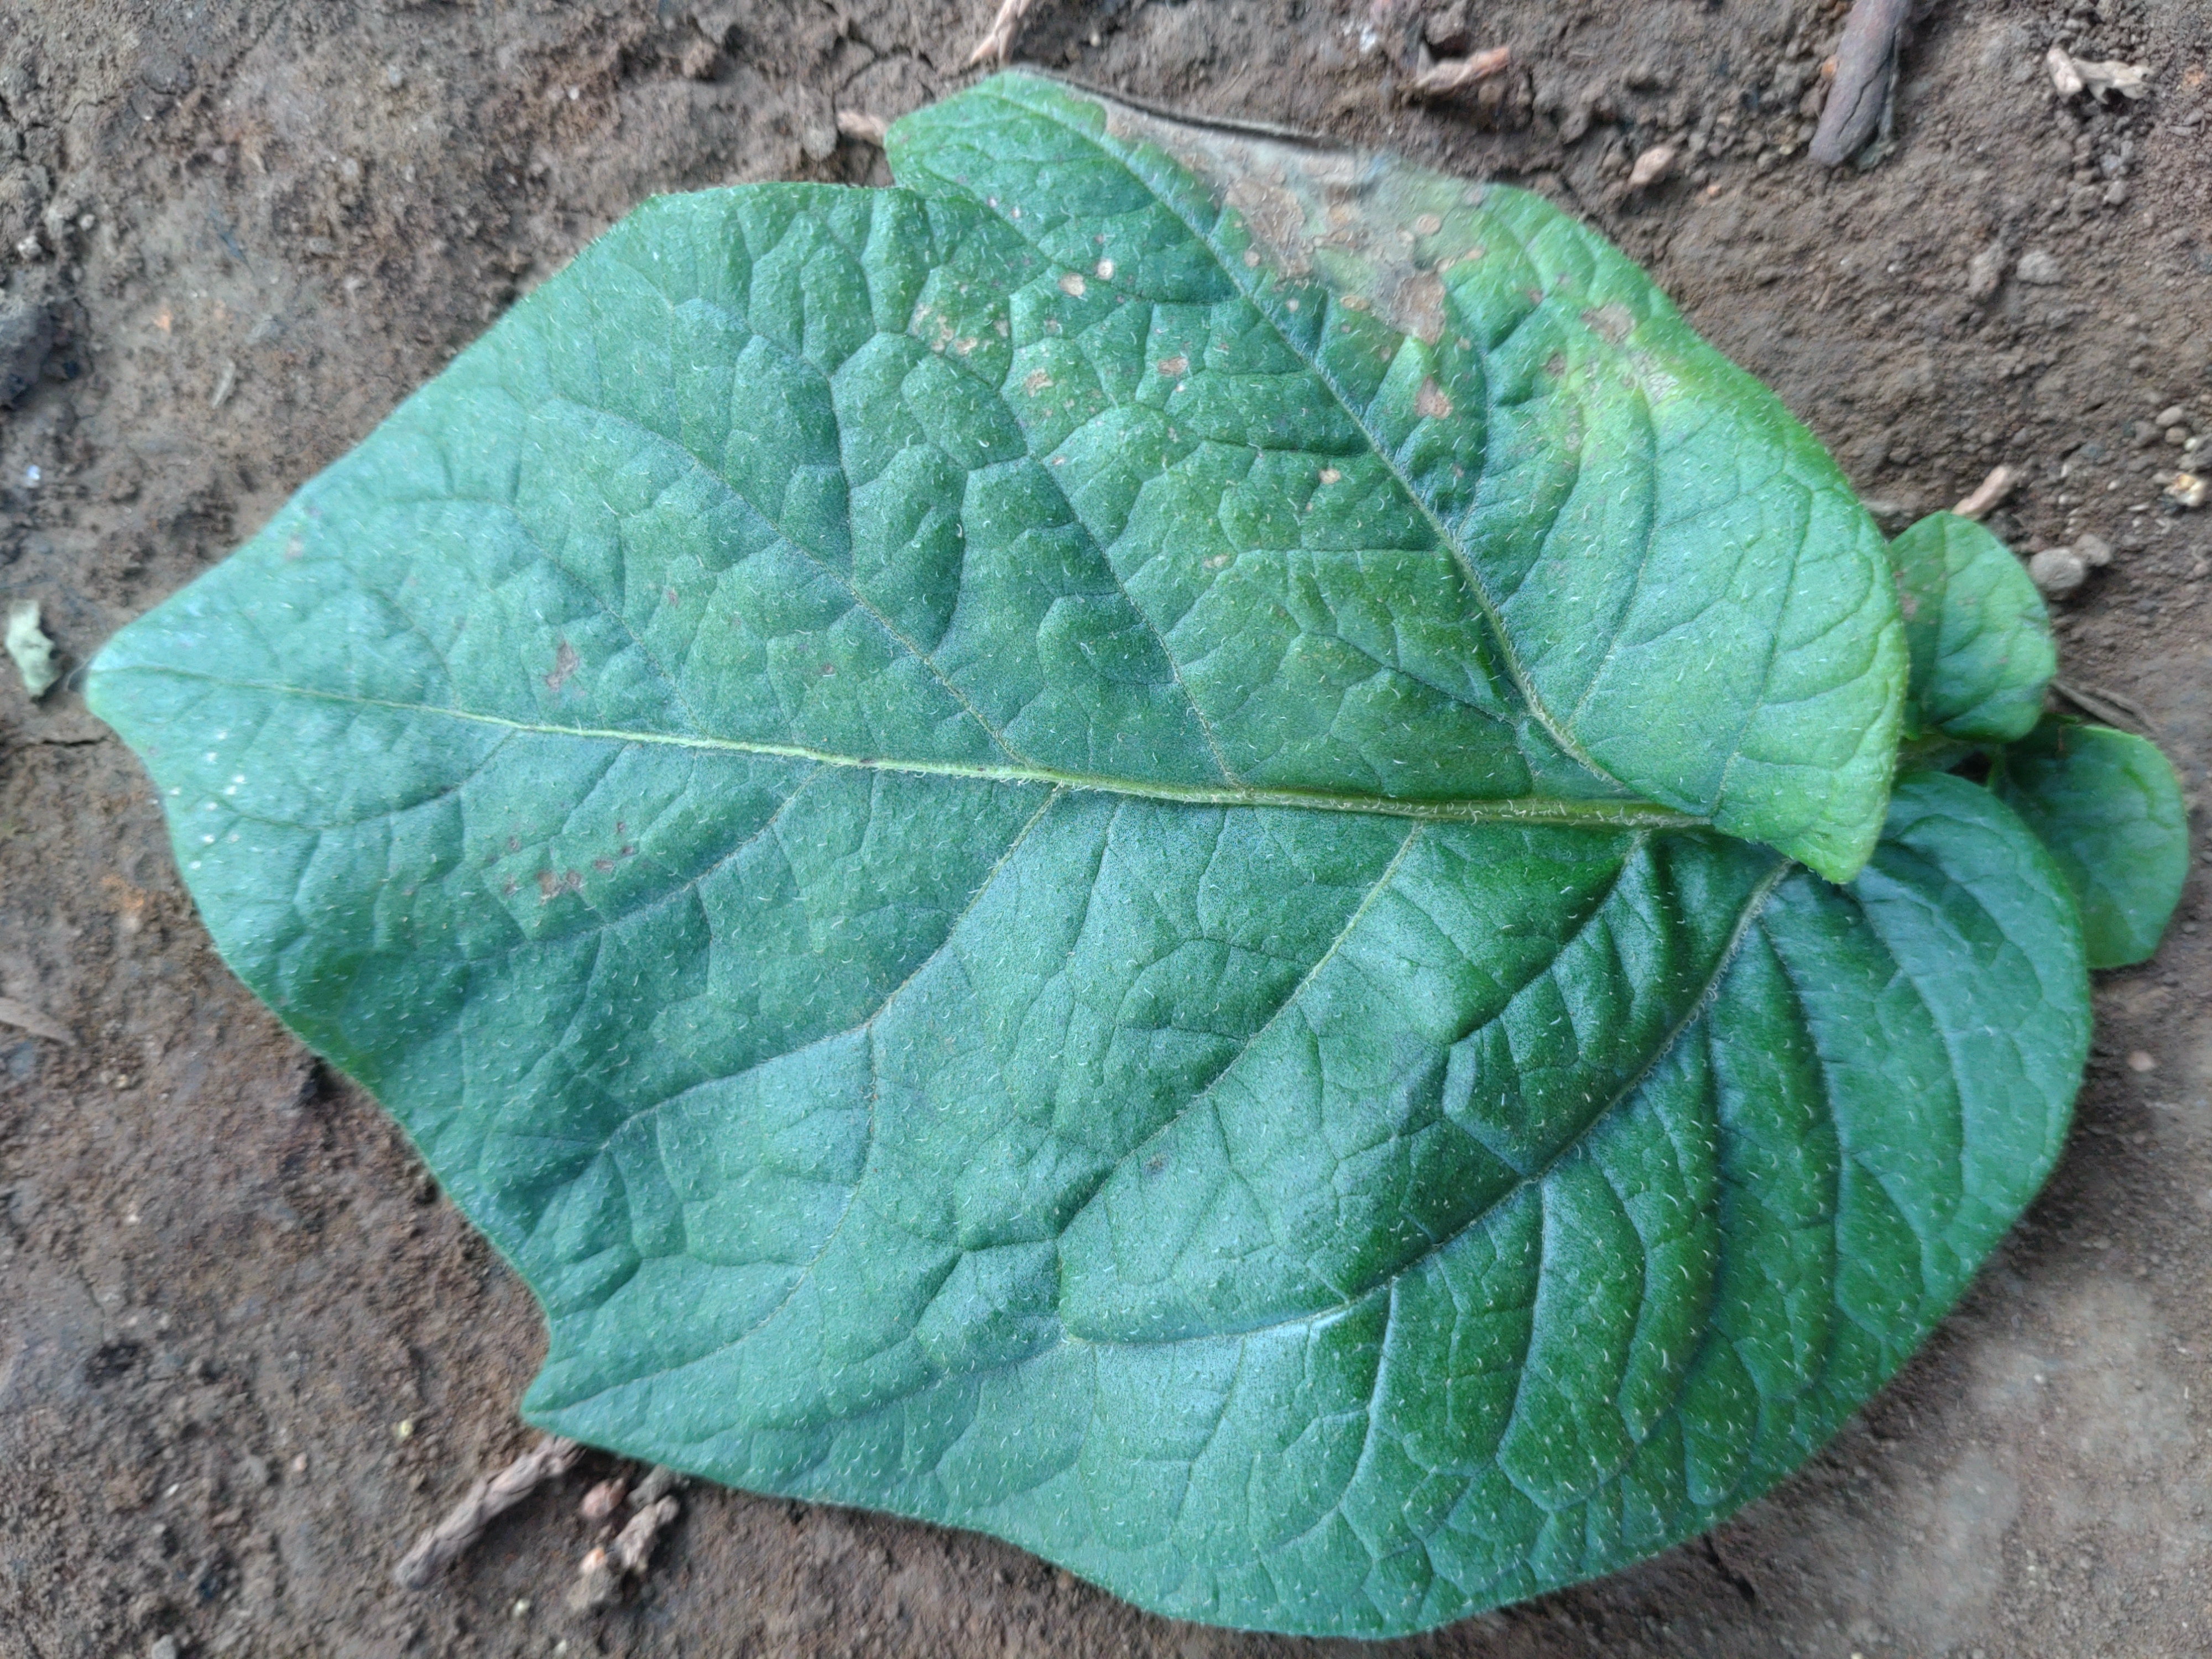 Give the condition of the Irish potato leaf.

early blight
